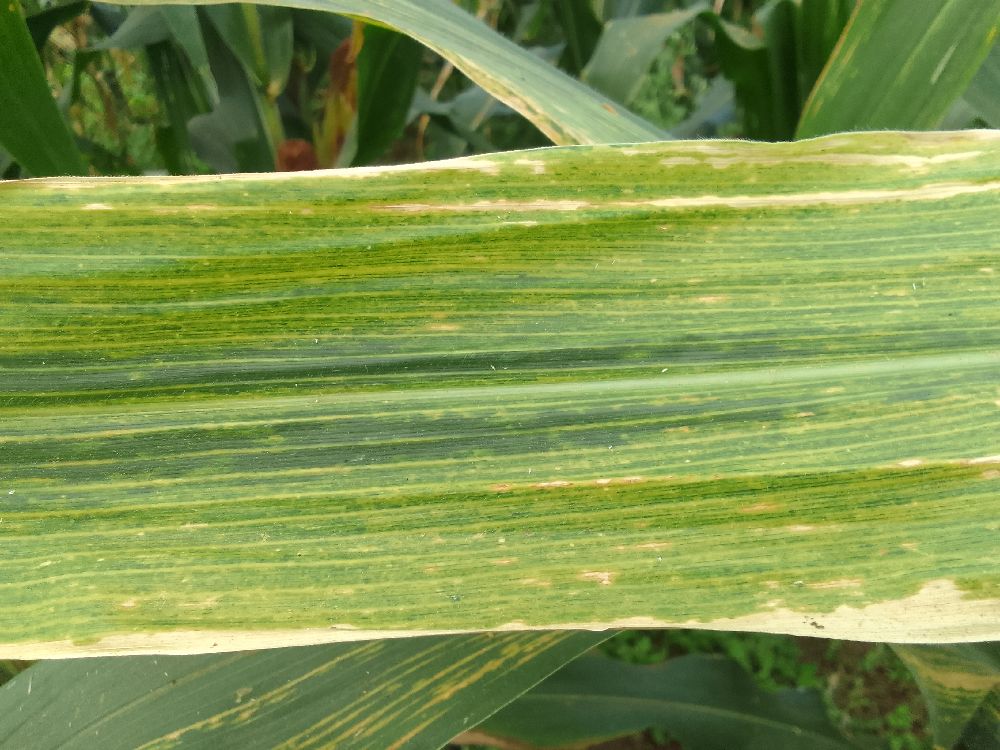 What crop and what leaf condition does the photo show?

maize, maize lethal necrosis
